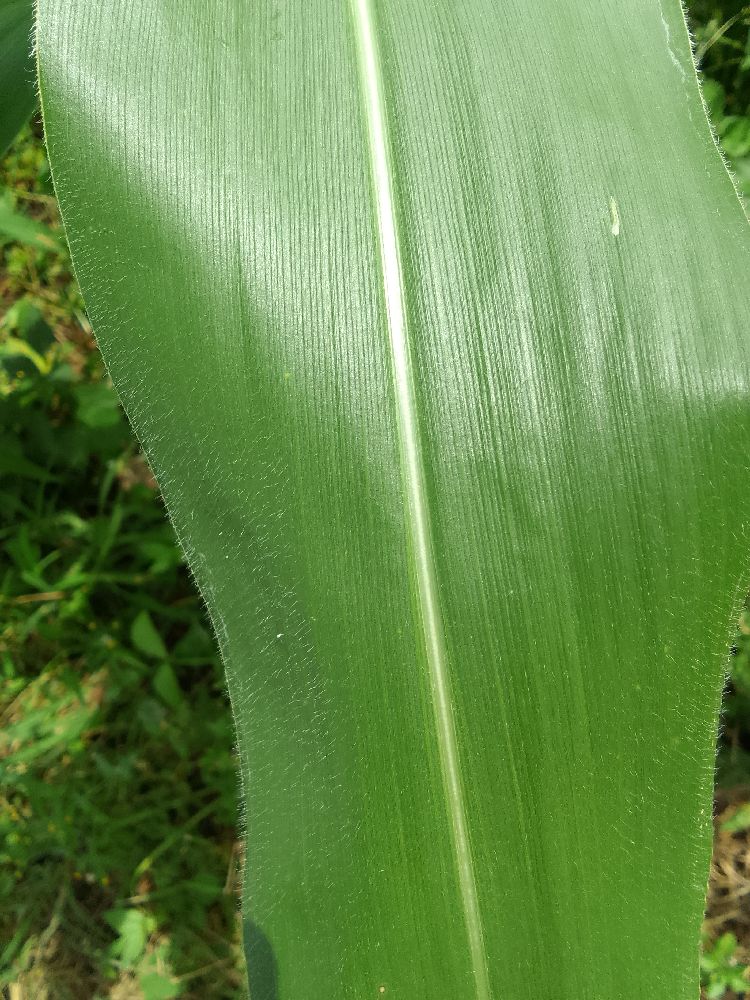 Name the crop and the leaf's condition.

maize, healthy
